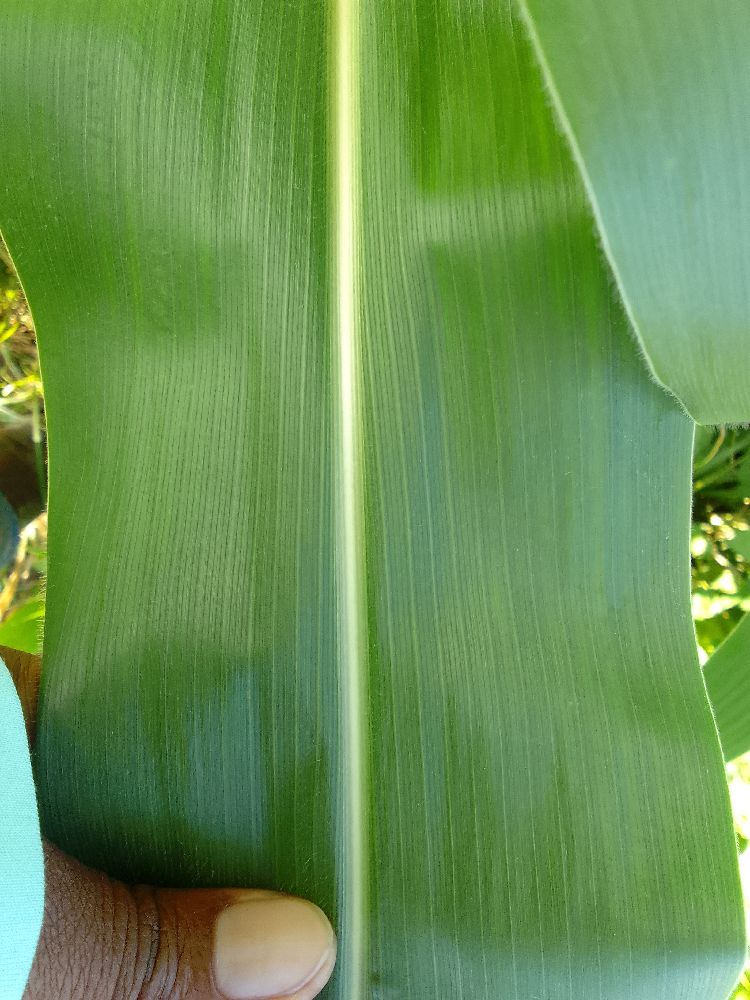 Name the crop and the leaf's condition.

maize, healthy
